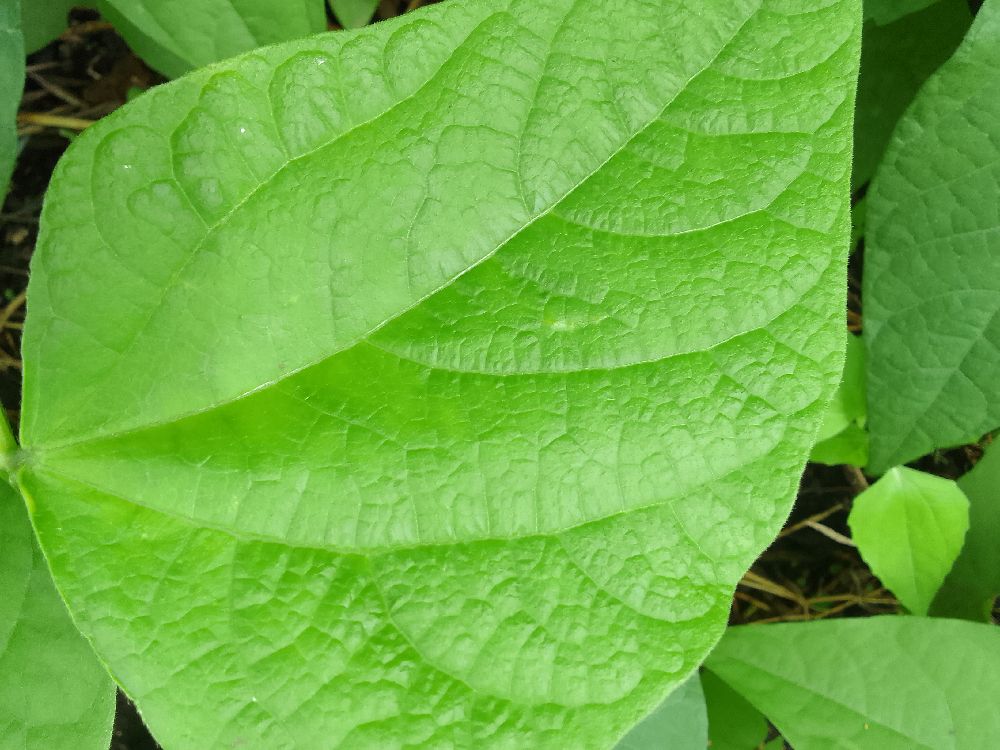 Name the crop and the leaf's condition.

common bean, healthy
